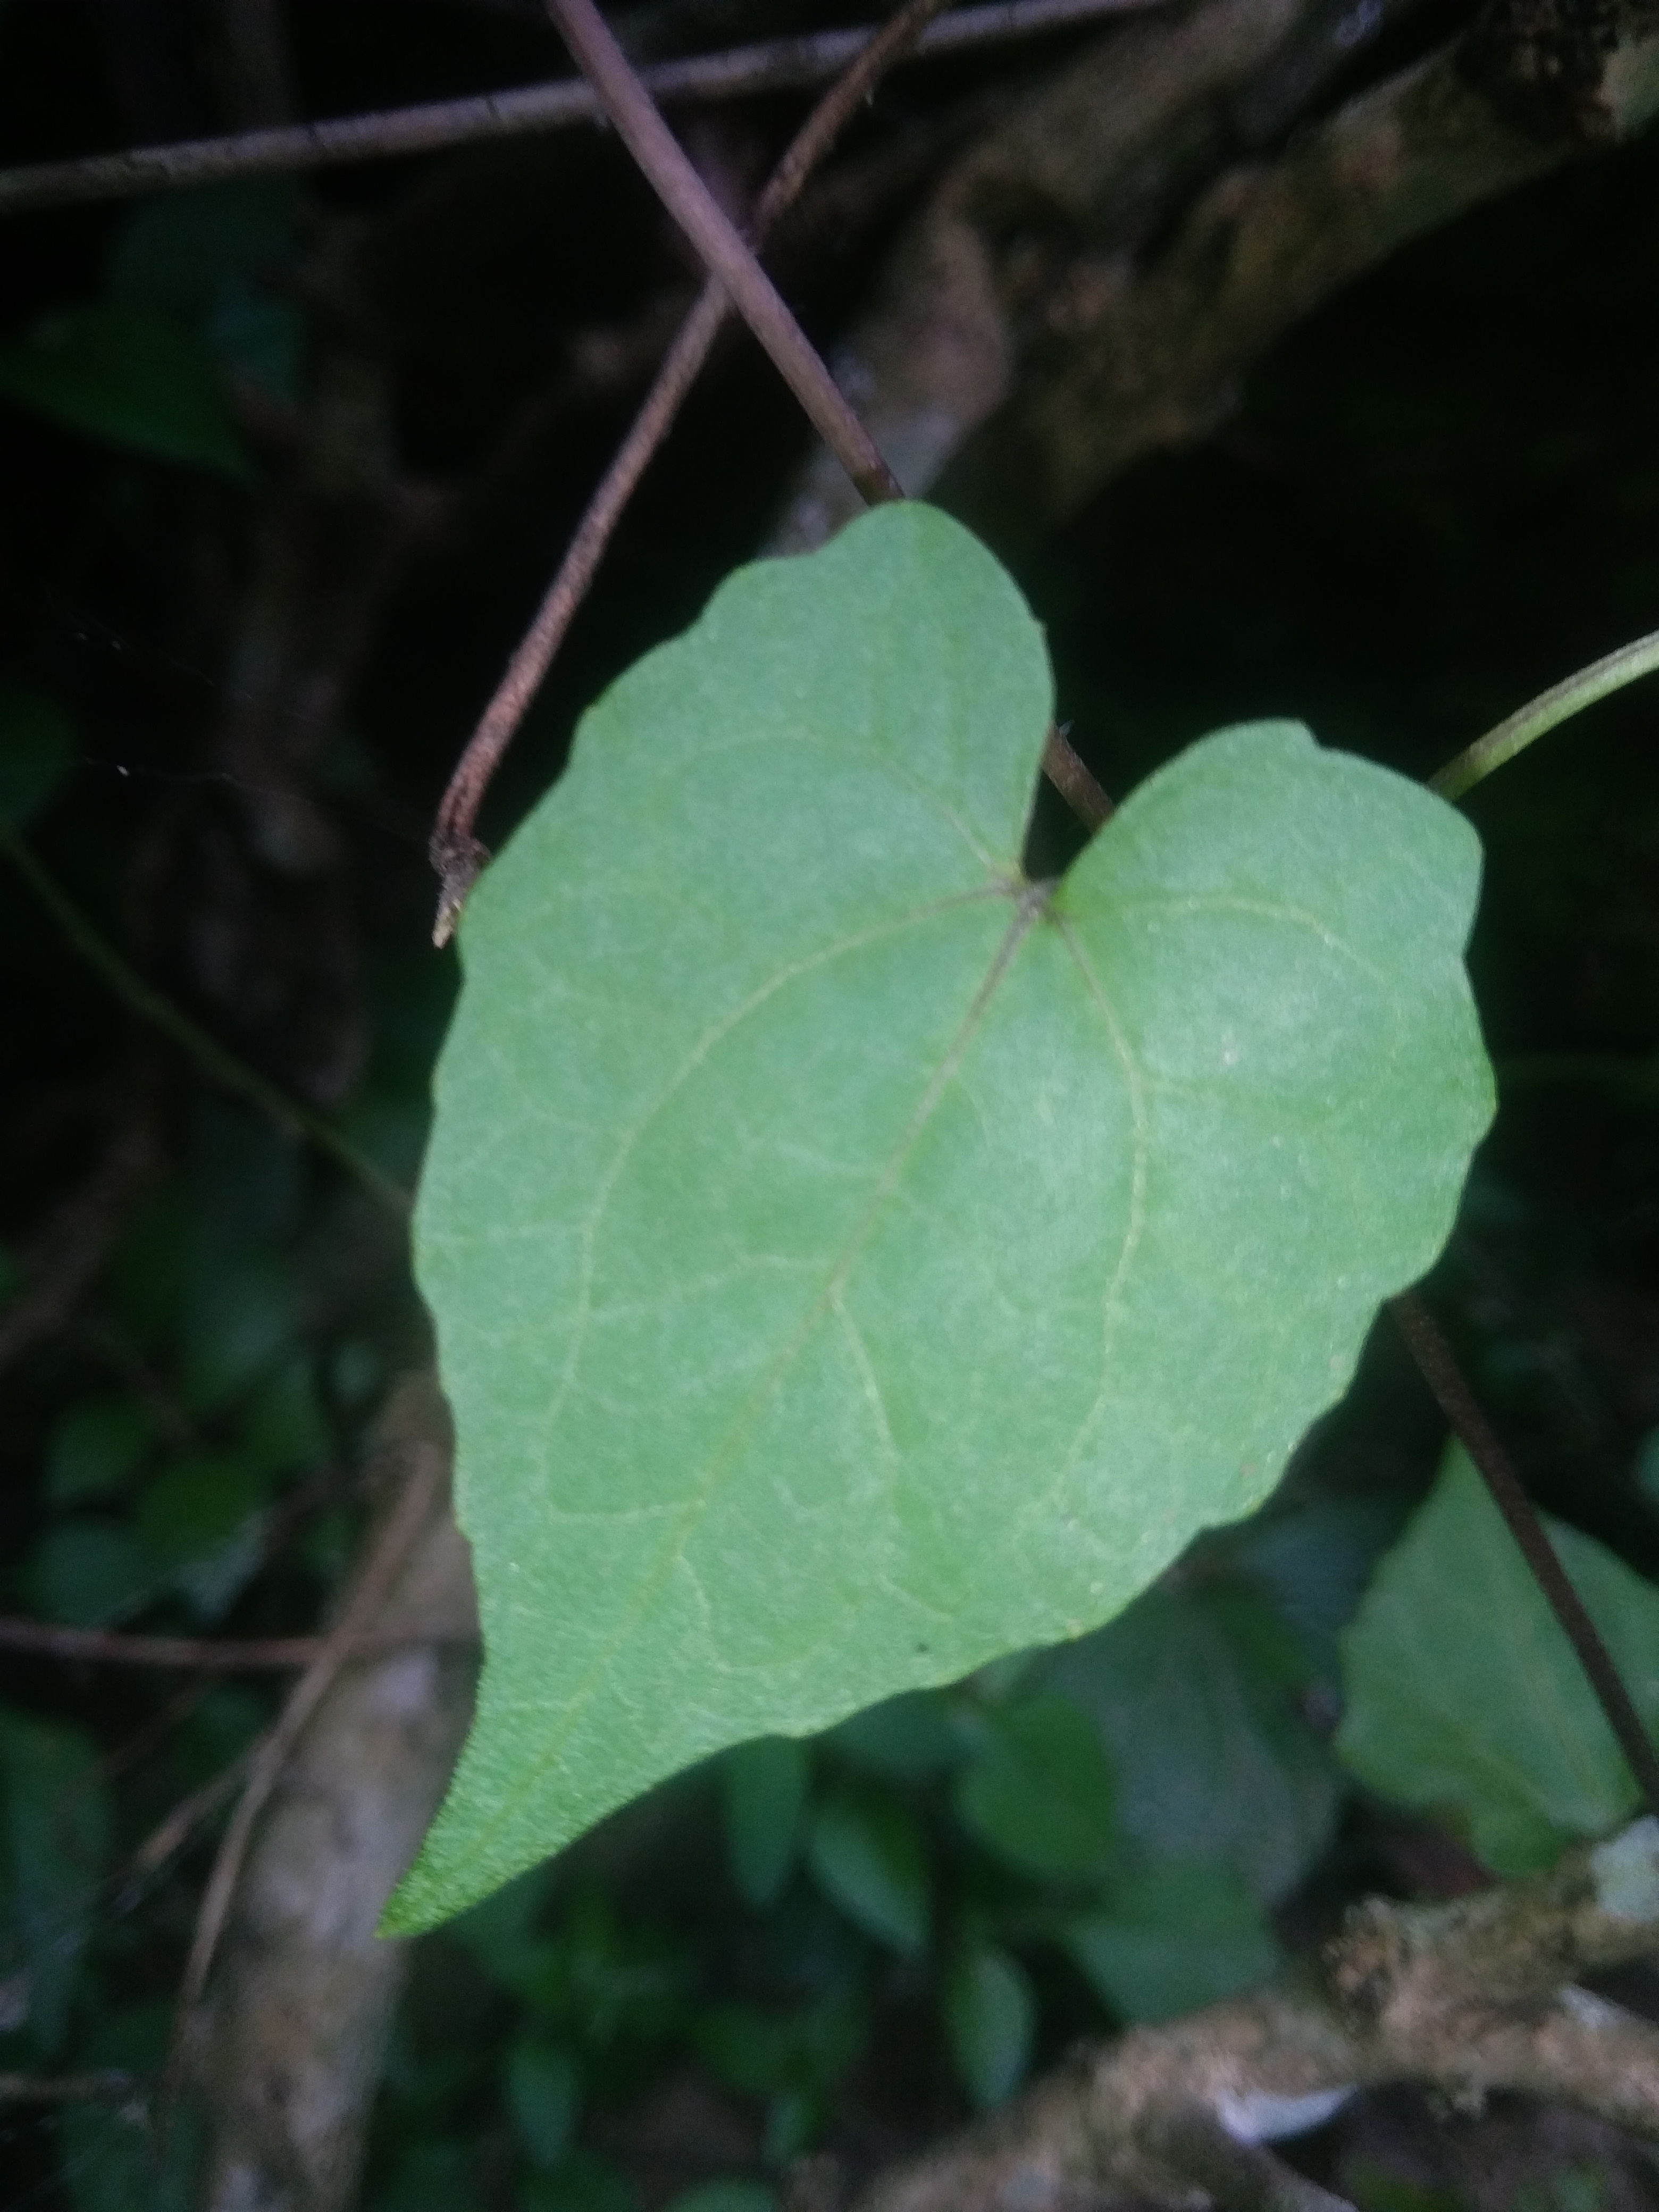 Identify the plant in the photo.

bitter vine
